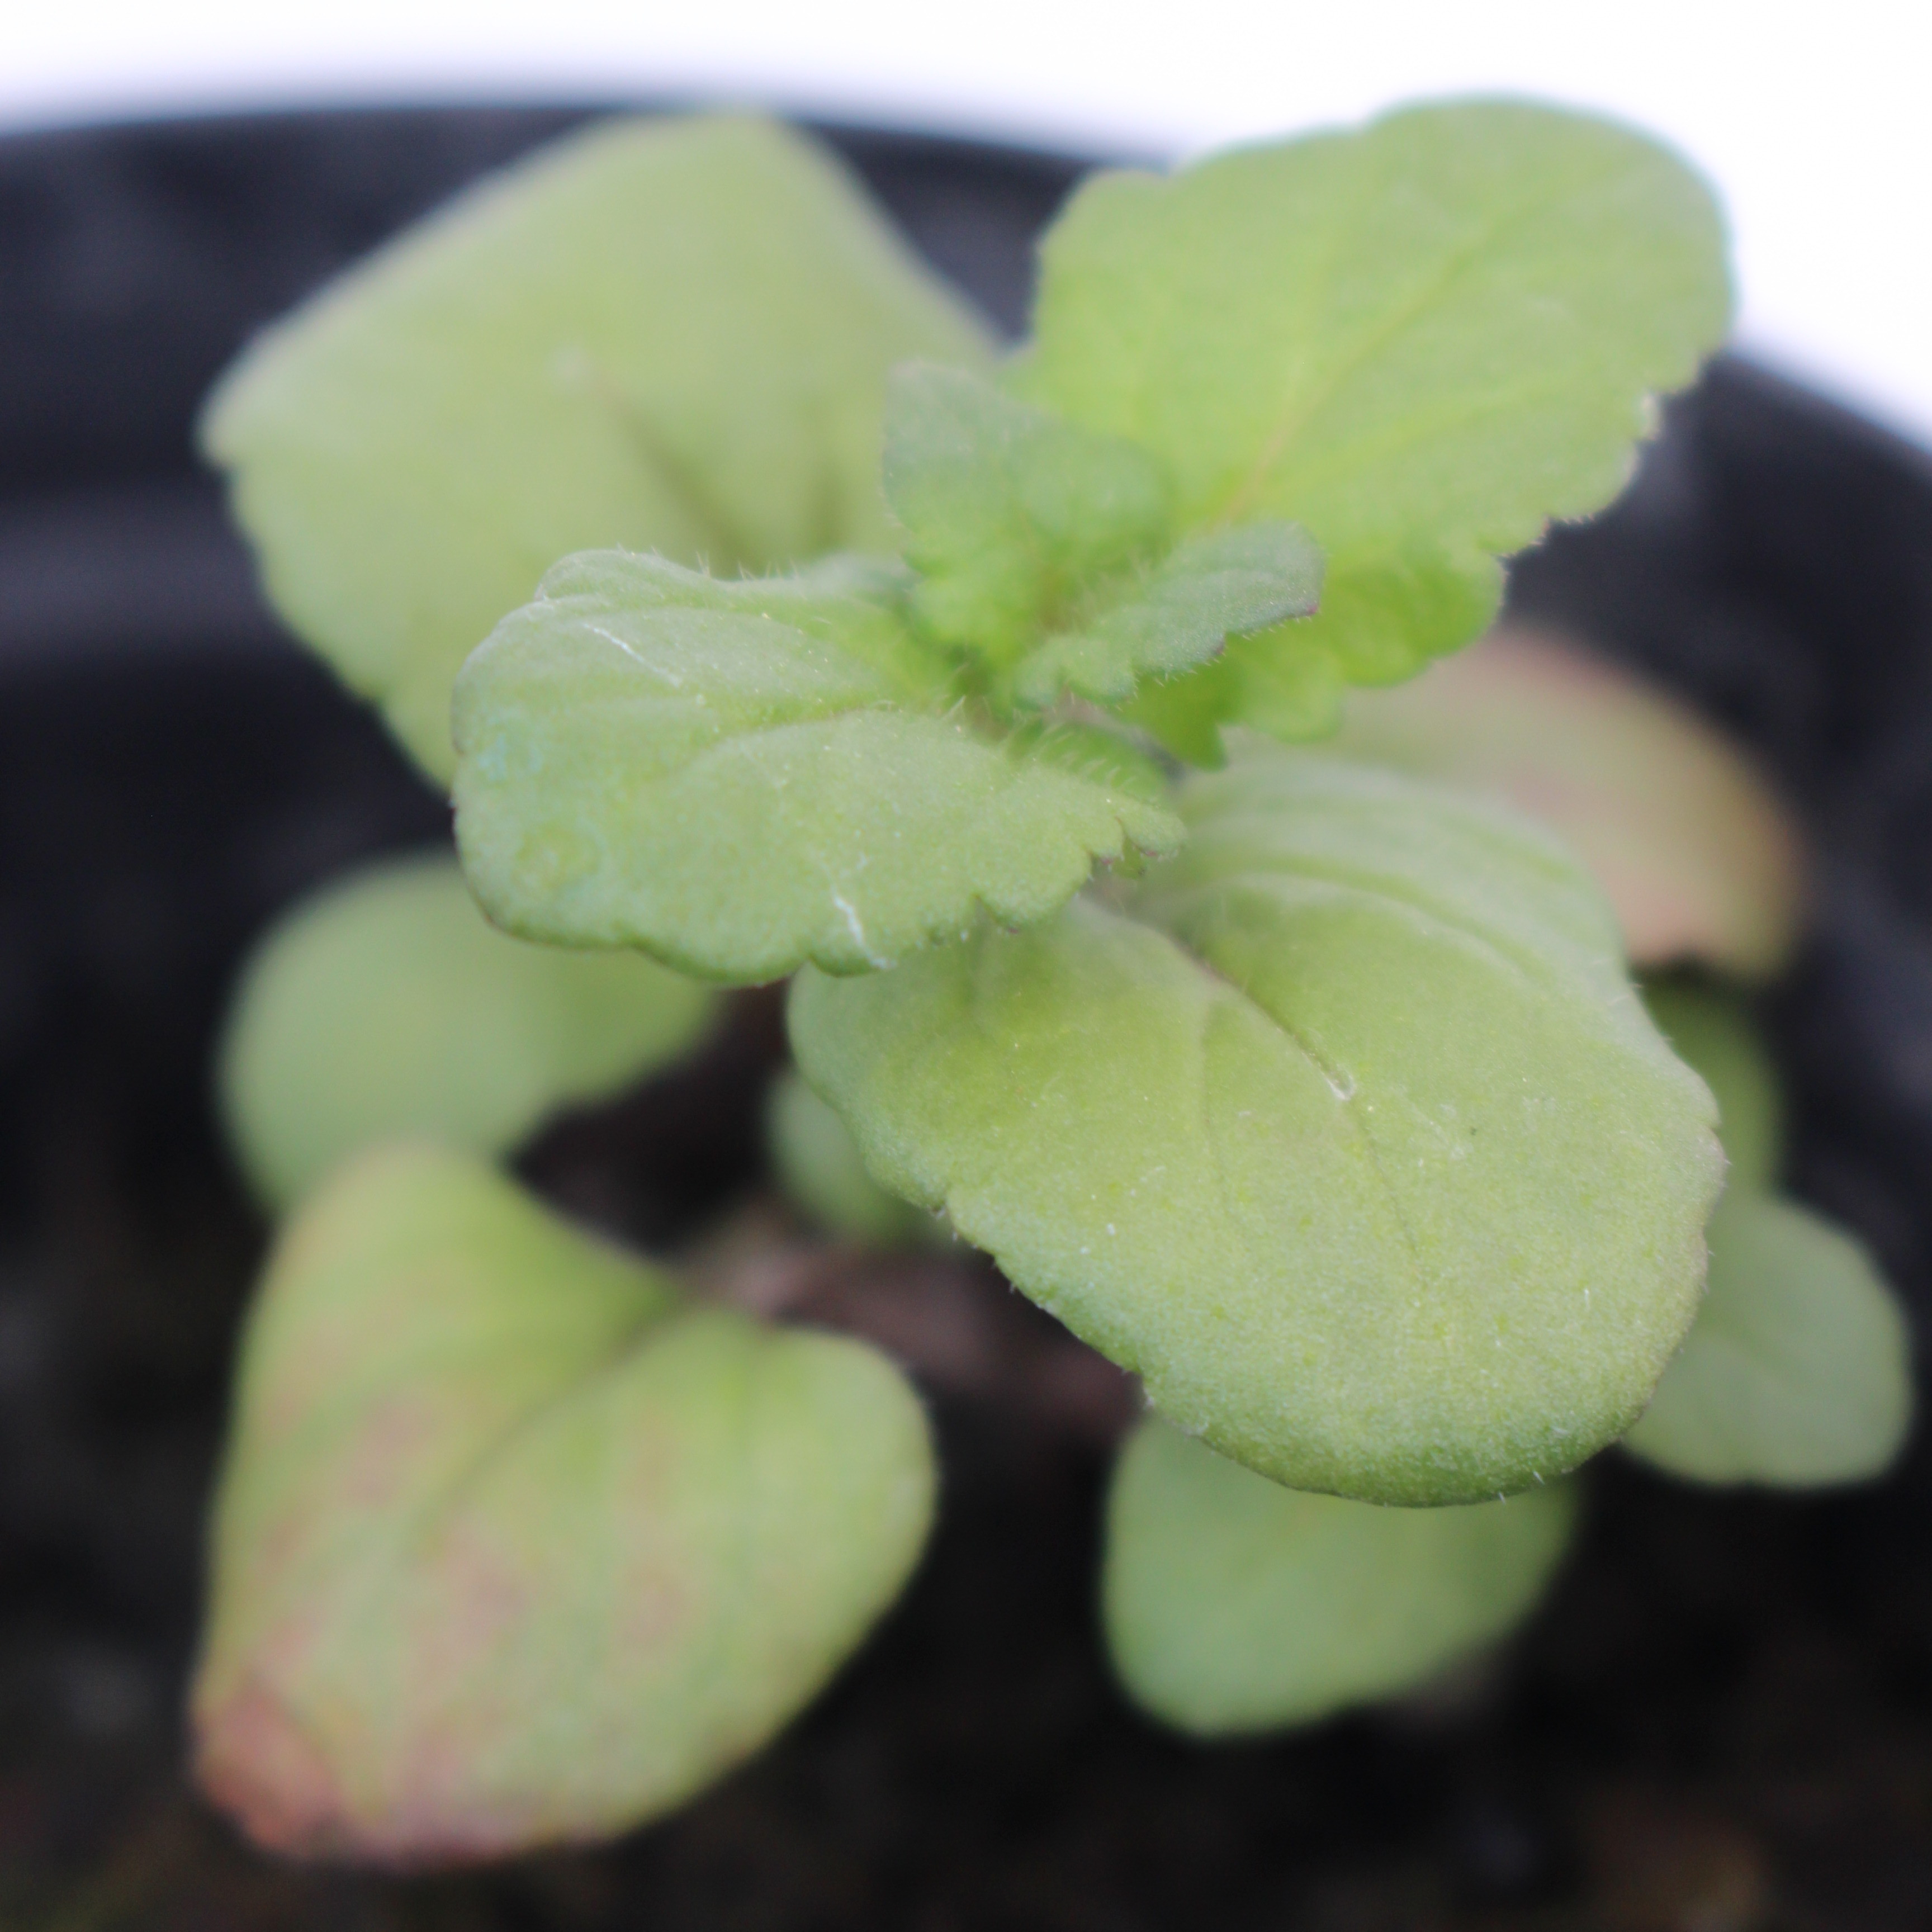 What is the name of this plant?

Veronica persica
